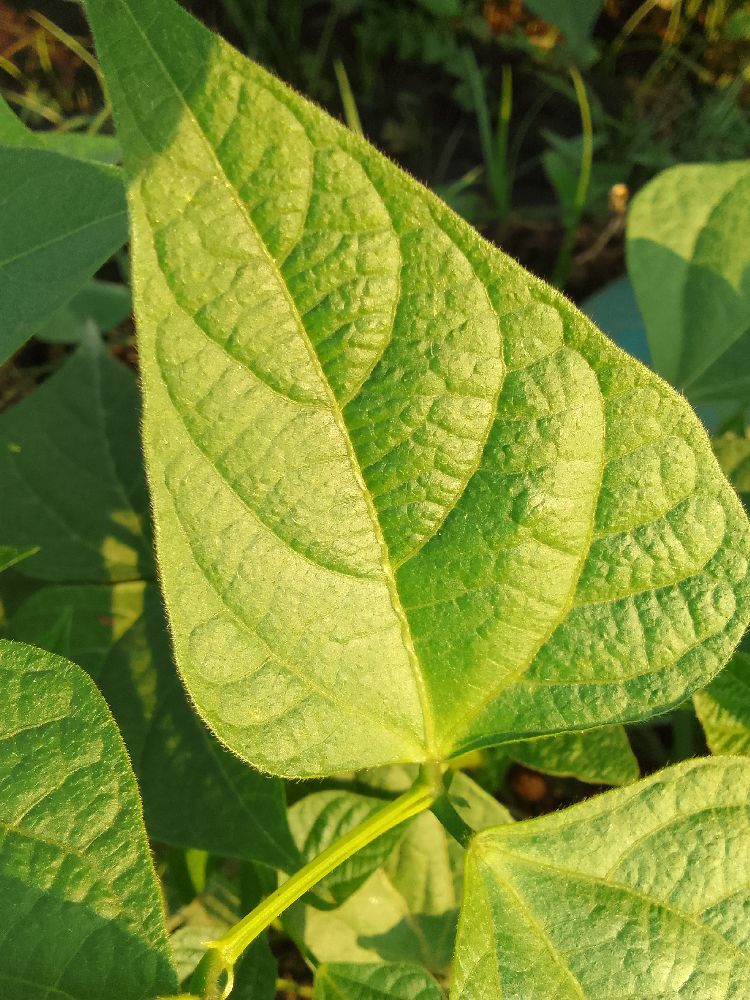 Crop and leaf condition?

common bean, healthy
